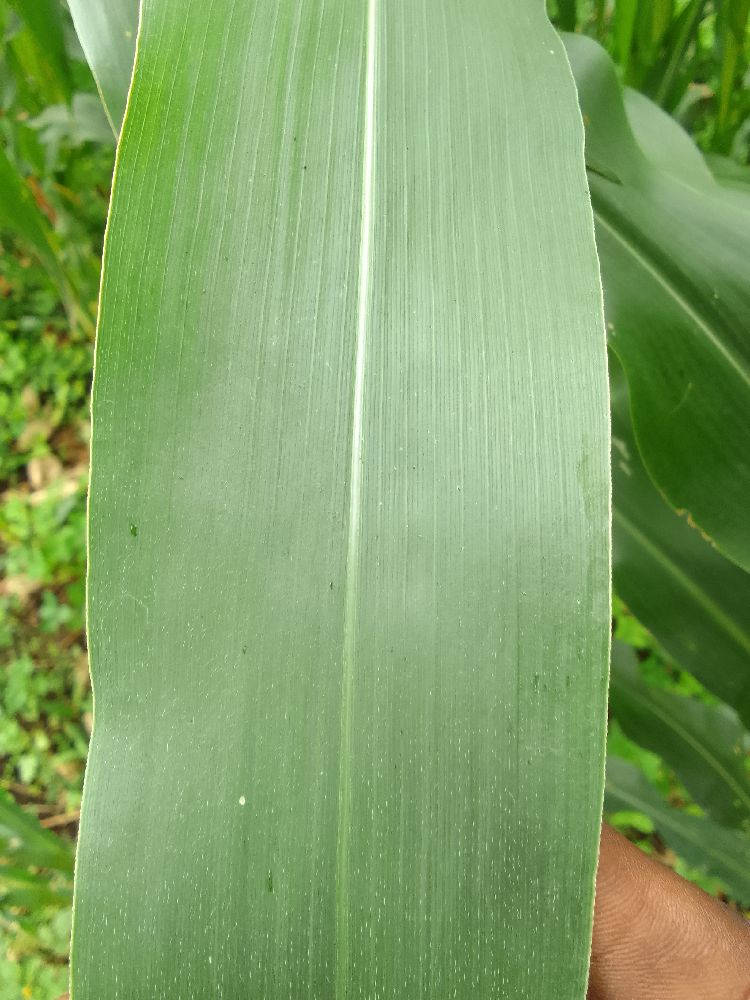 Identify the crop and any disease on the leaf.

maize, healthy
